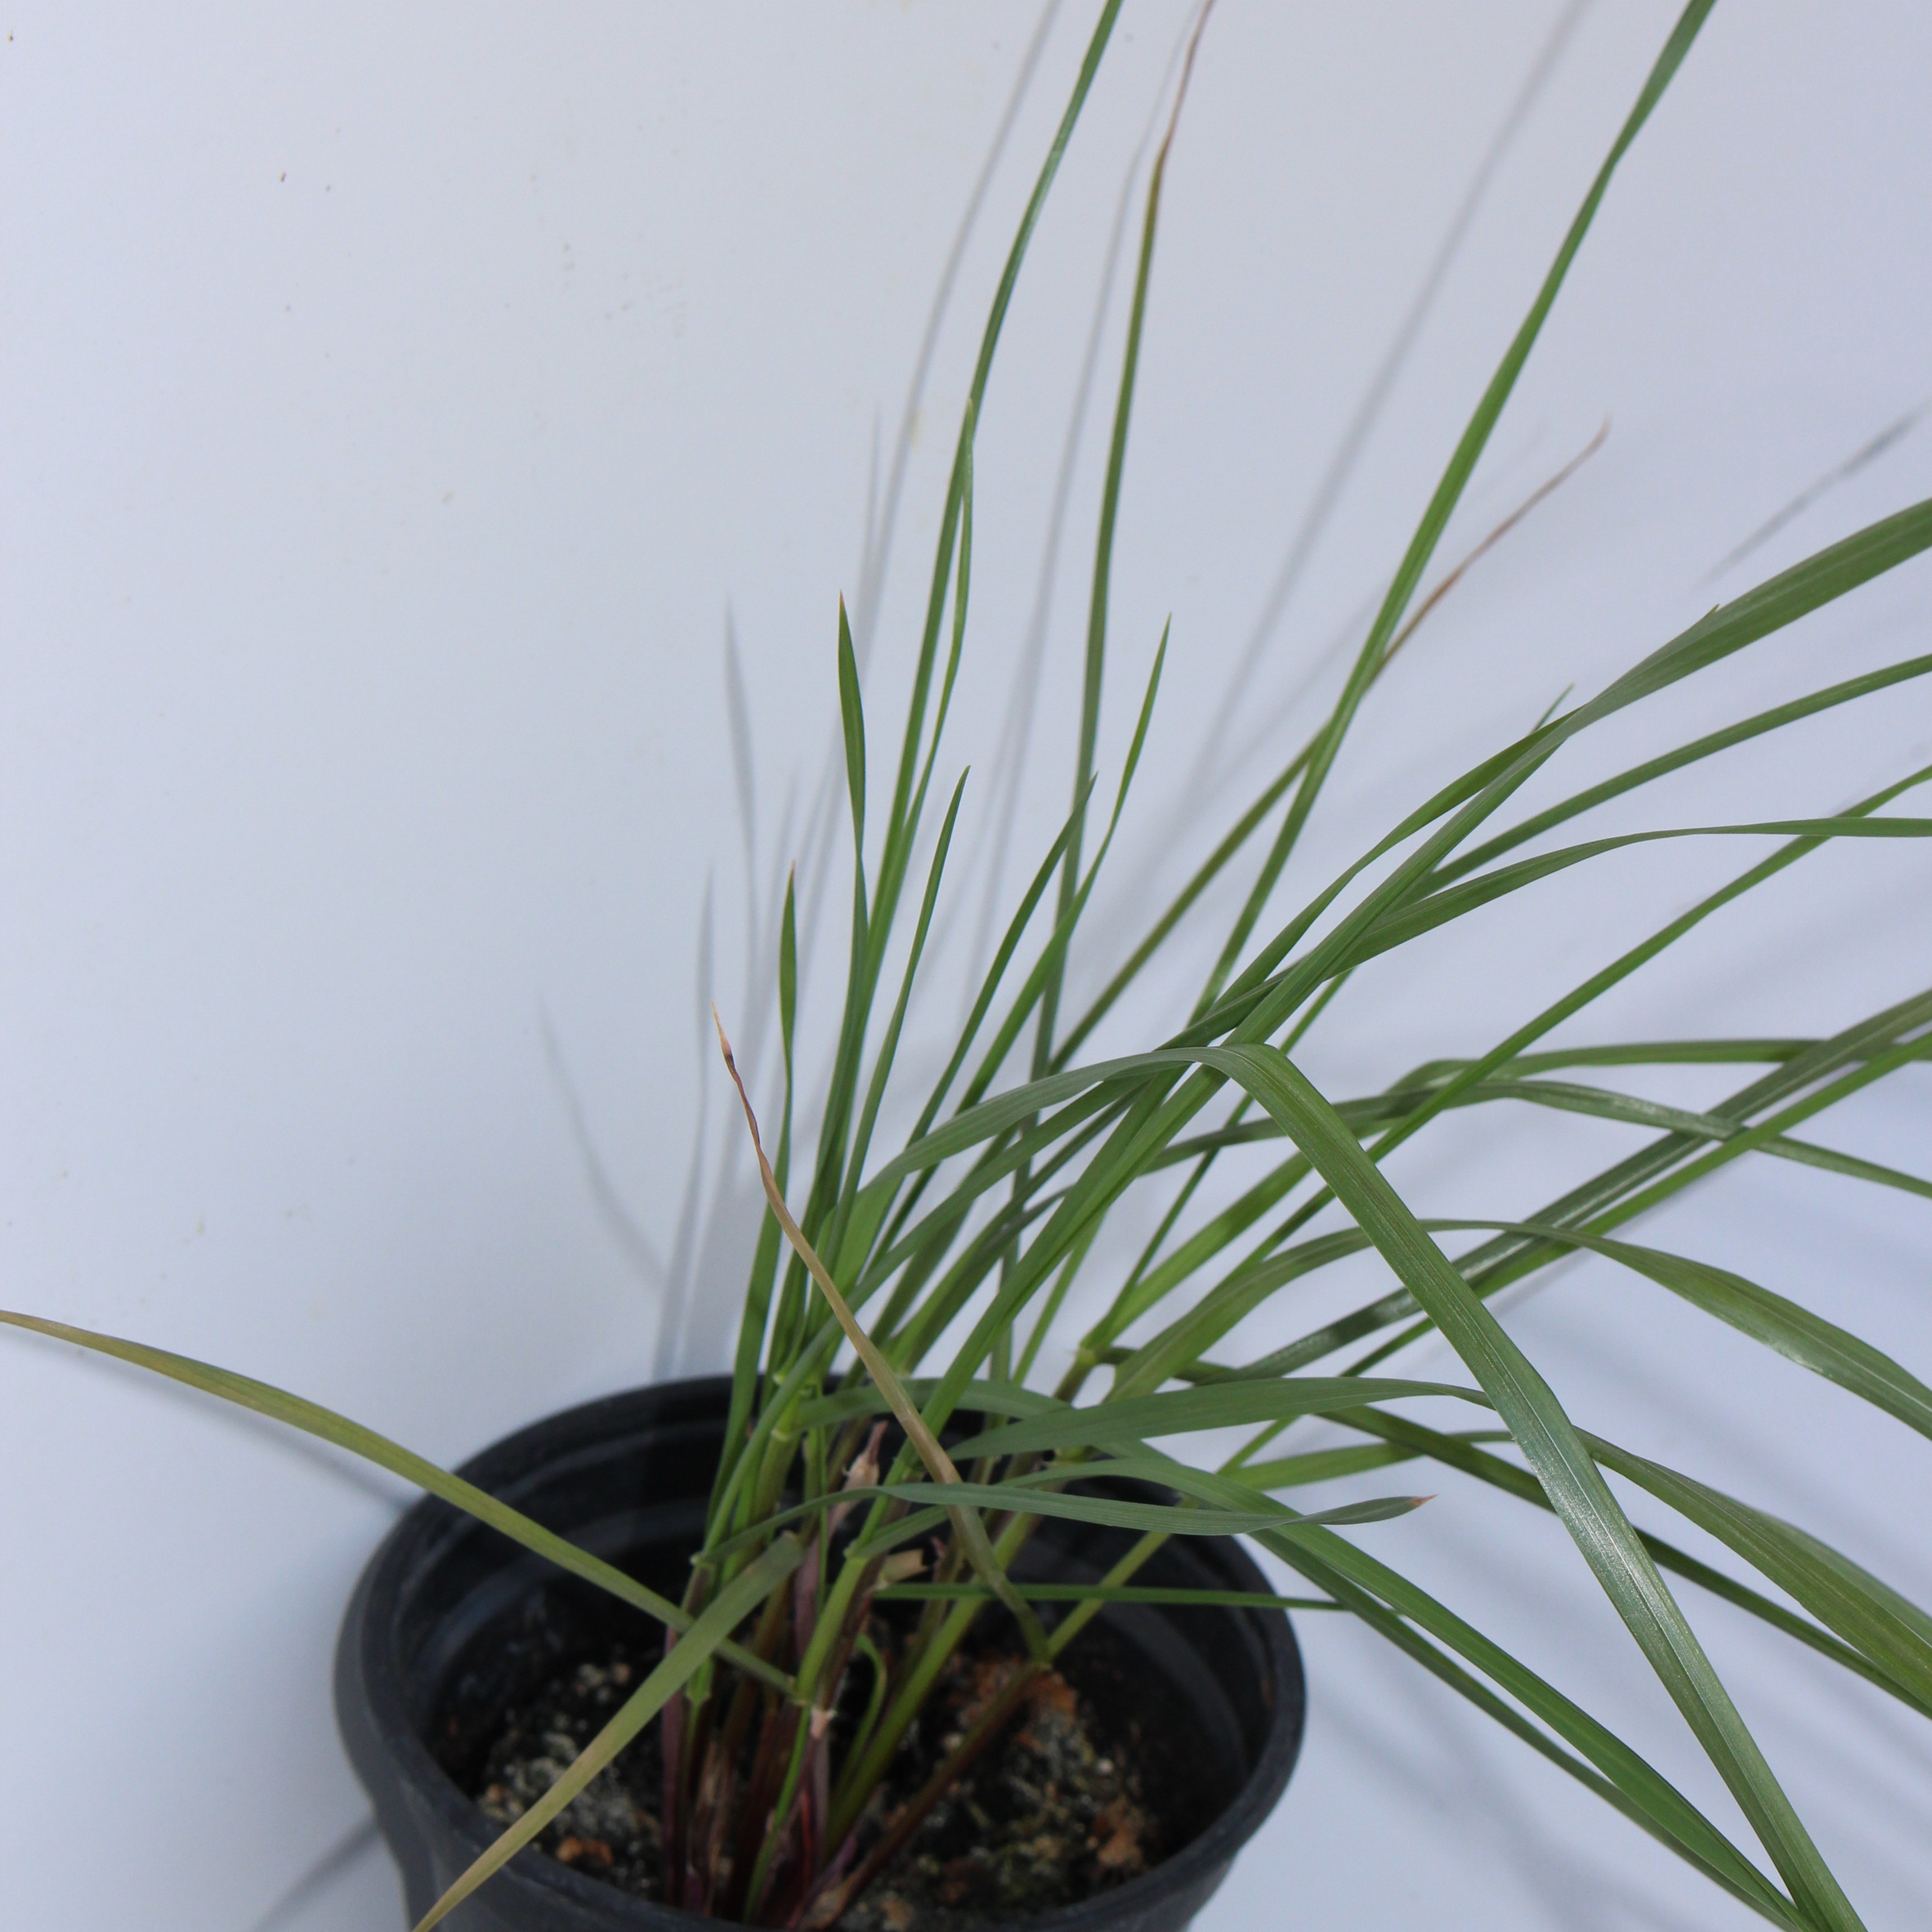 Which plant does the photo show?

Lolium multiflorum
